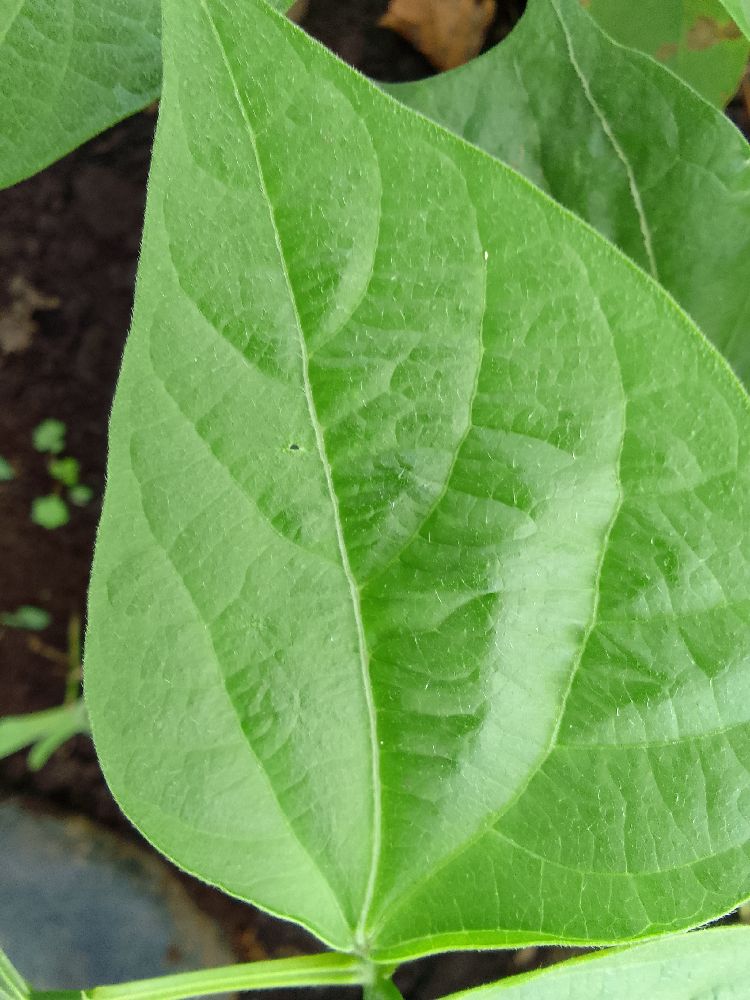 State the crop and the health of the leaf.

common bean, healthy
